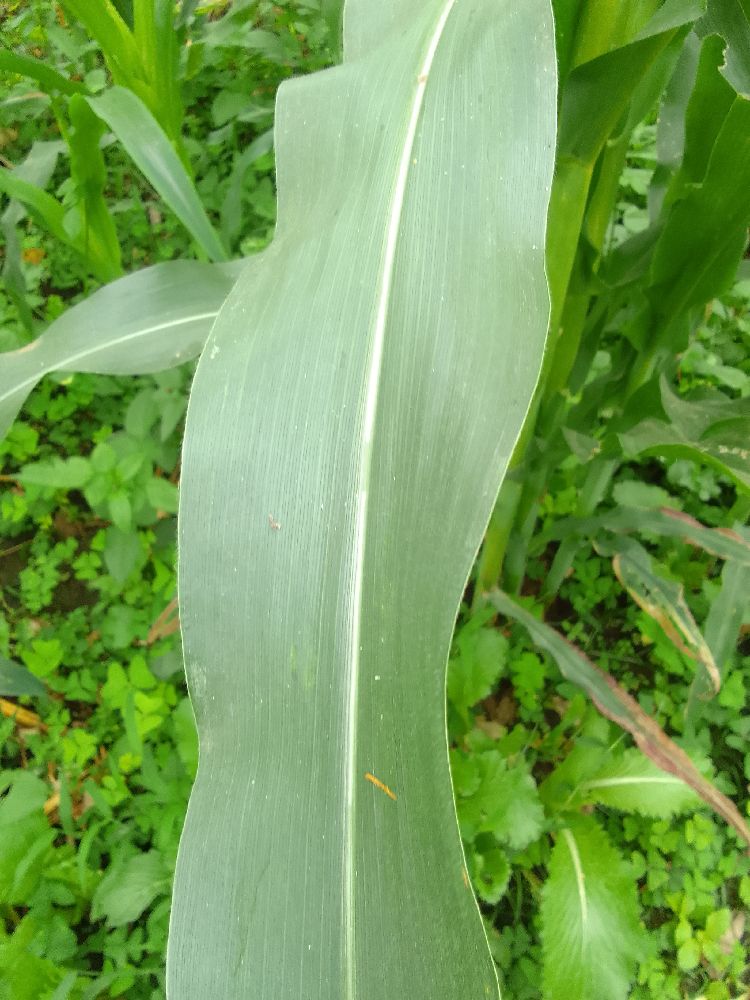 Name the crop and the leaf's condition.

maize, healthy
